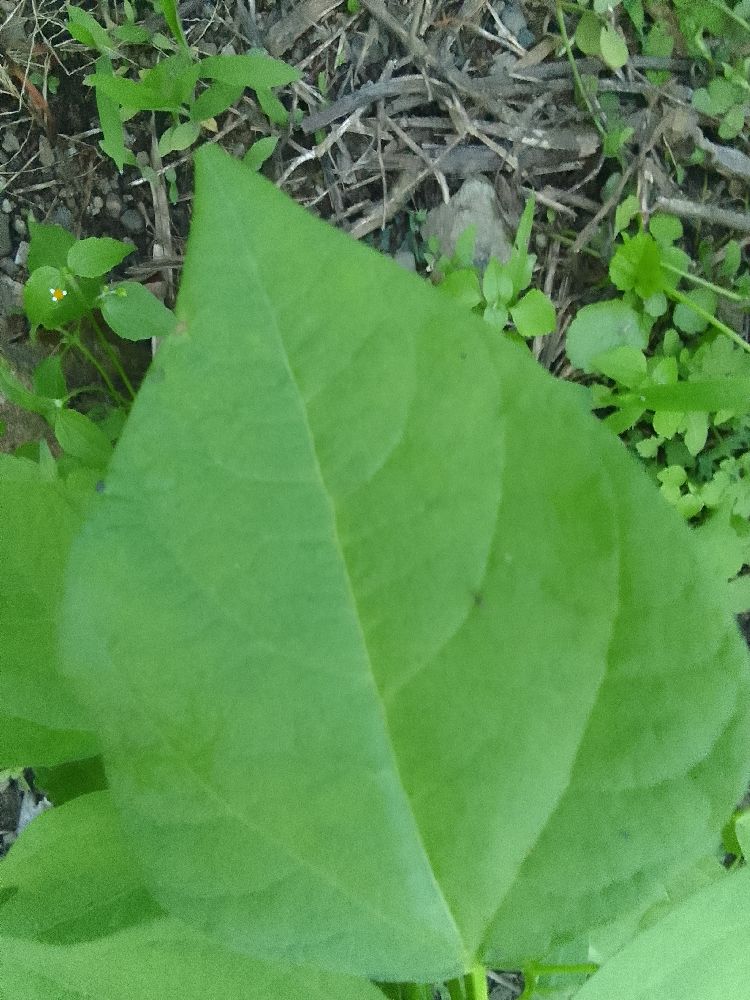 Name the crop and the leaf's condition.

common bean, healthy
